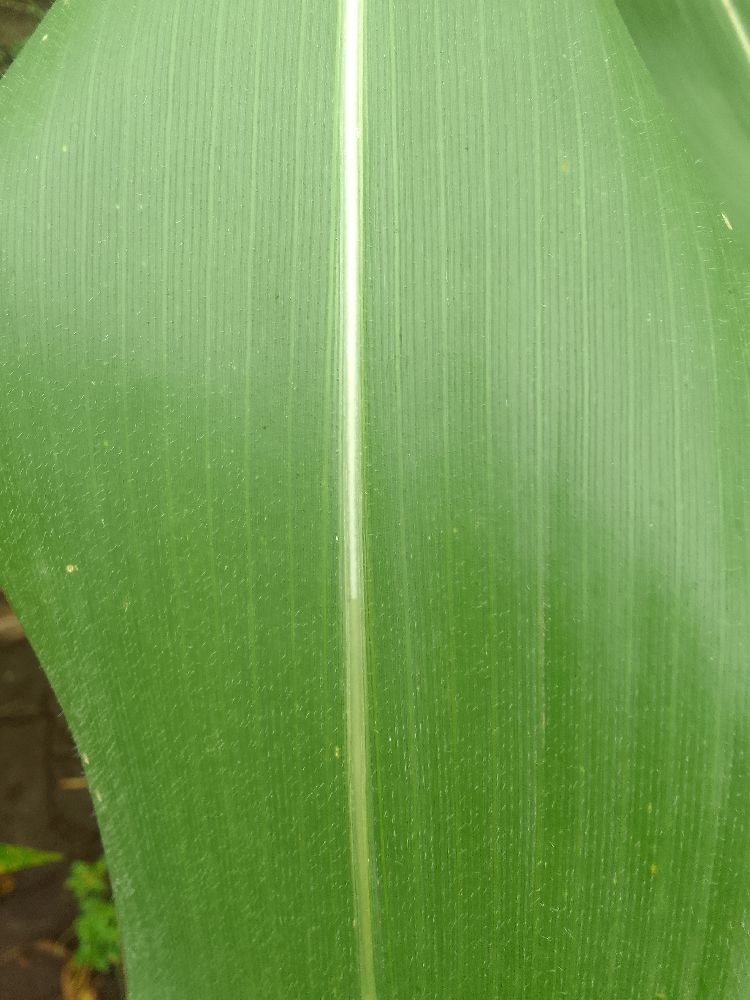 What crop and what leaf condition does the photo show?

maize, healthy
